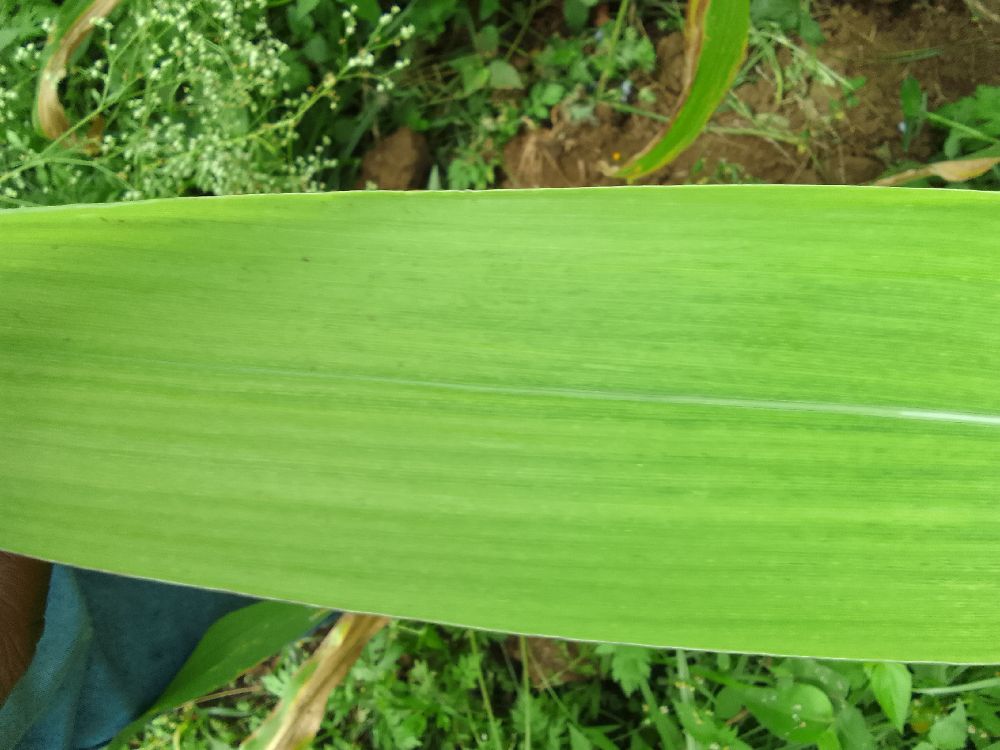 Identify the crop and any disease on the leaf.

maize, maize lethal necrosis
